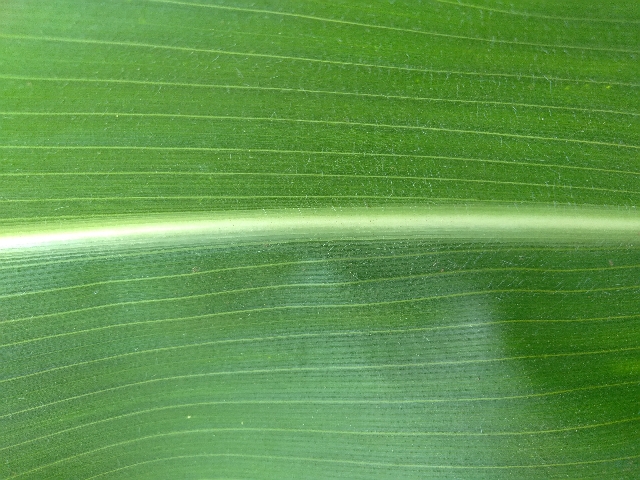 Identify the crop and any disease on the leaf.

maize, healthy
